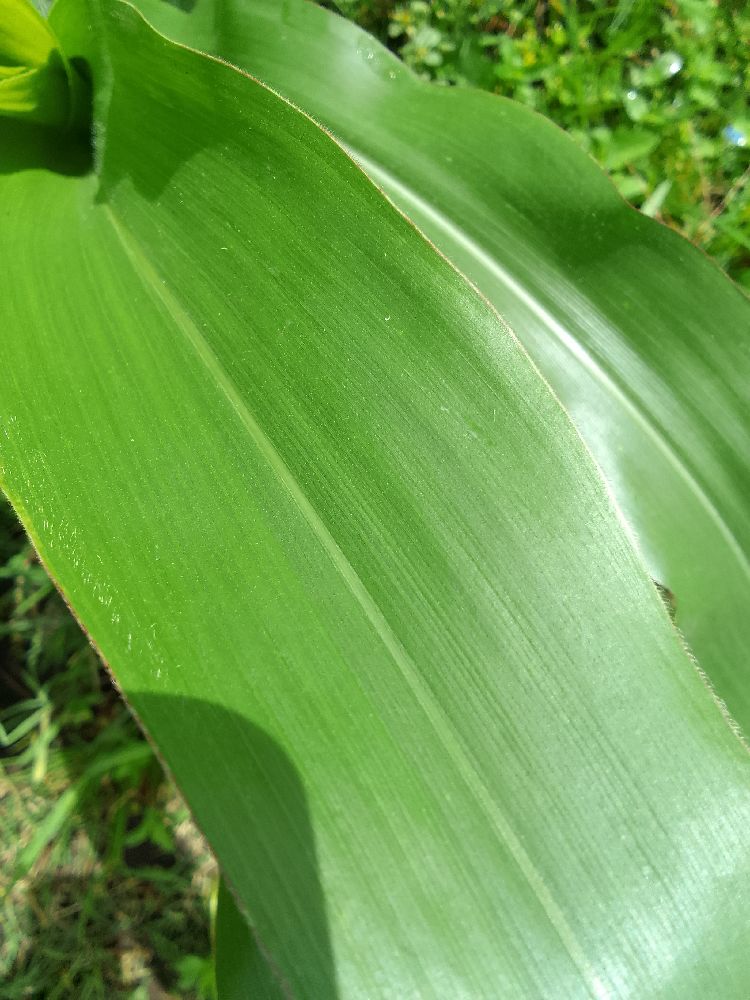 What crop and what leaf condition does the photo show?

maize, healthy
